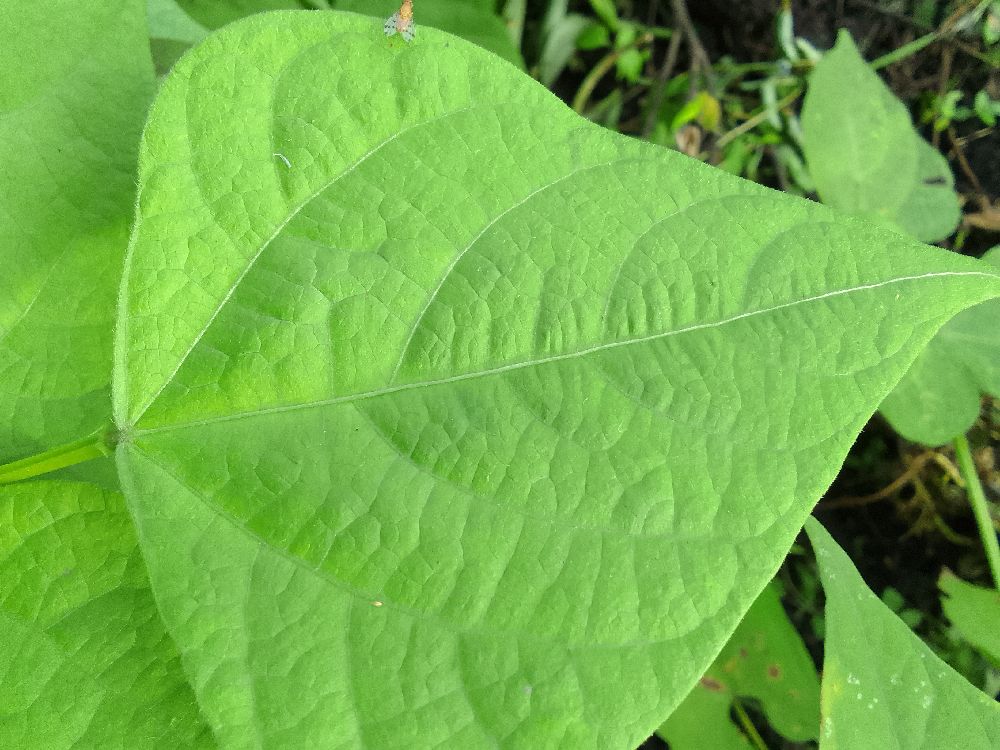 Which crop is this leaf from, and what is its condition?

common bean, healthy
